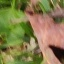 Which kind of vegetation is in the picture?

grass
